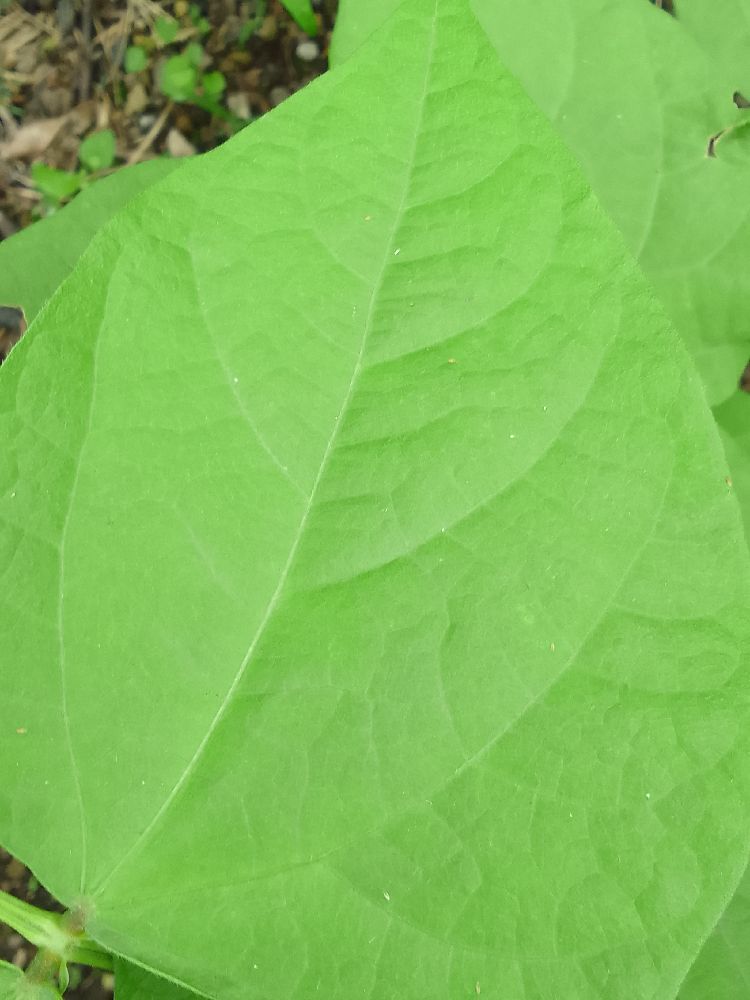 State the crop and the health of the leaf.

common bean, healthy
